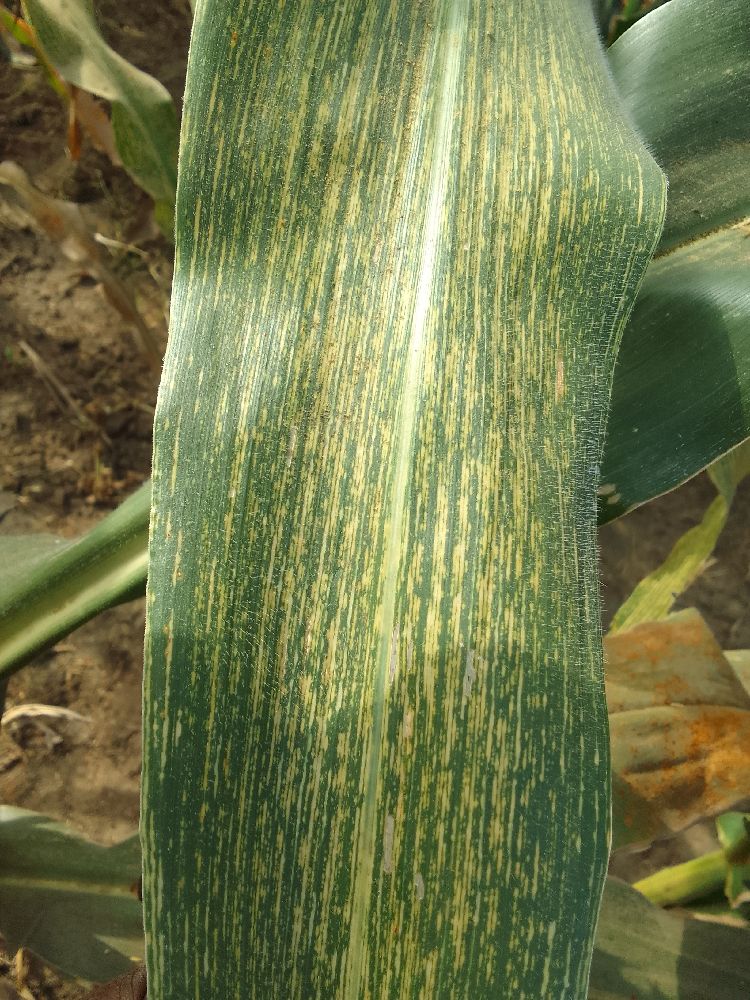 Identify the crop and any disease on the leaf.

maize, maize streak virus
